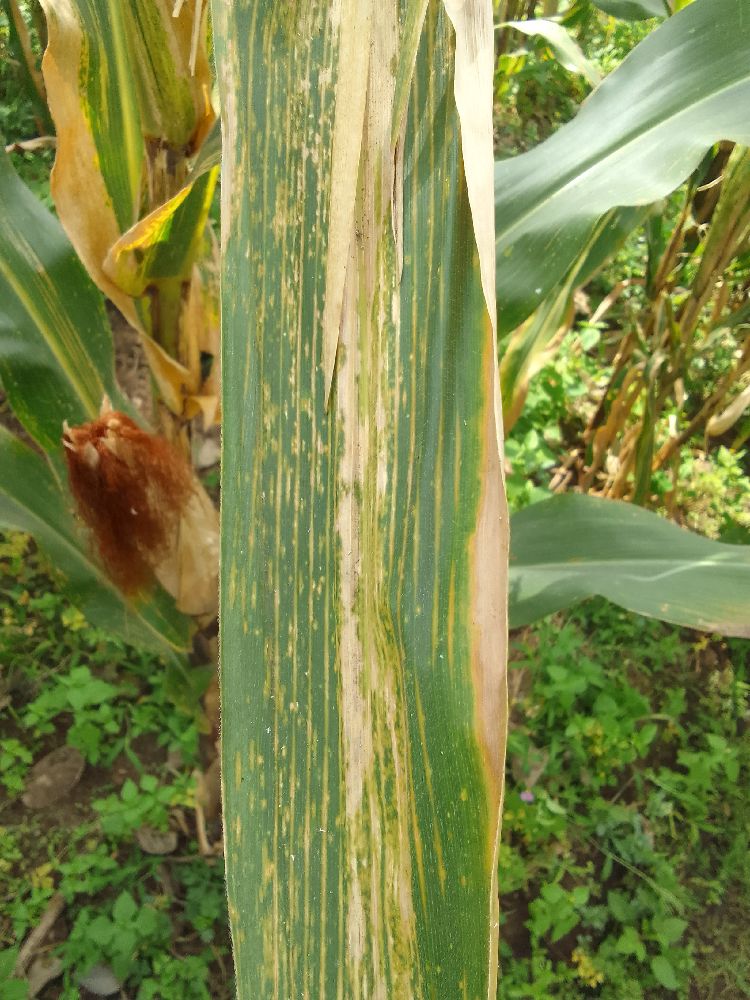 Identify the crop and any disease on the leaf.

maize, maize lethal necrosis
